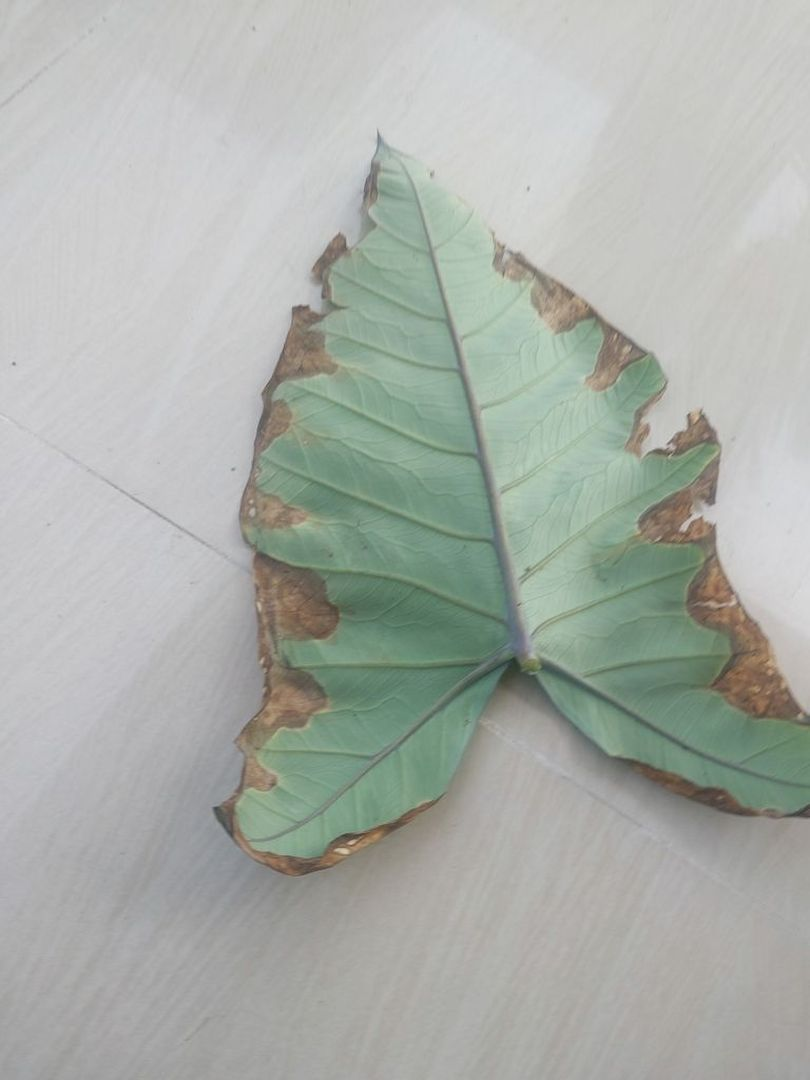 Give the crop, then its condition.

taro, leaf blight
